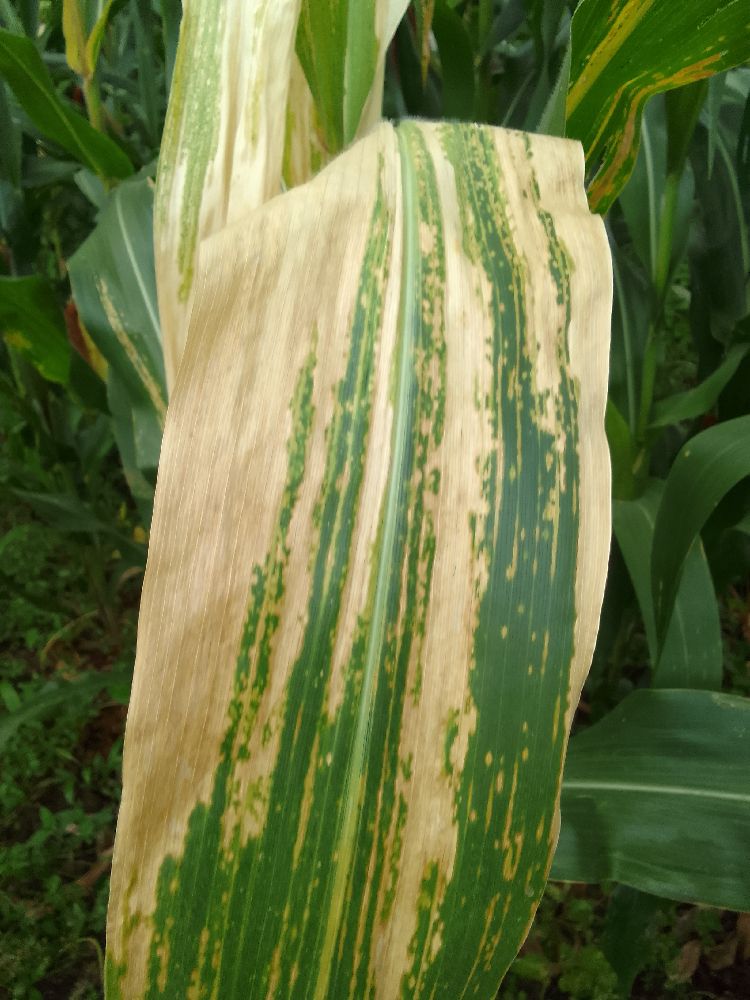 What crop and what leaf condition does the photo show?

maize, maize lethal necrosis
